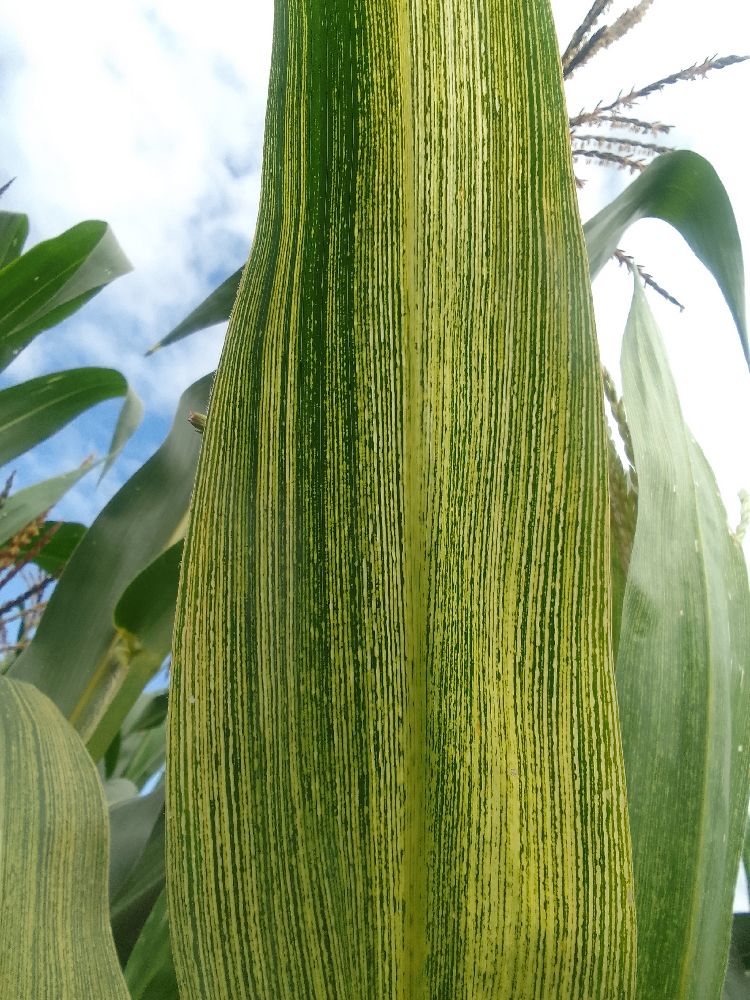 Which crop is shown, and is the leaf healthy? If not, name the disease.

maize, maize streak virus
